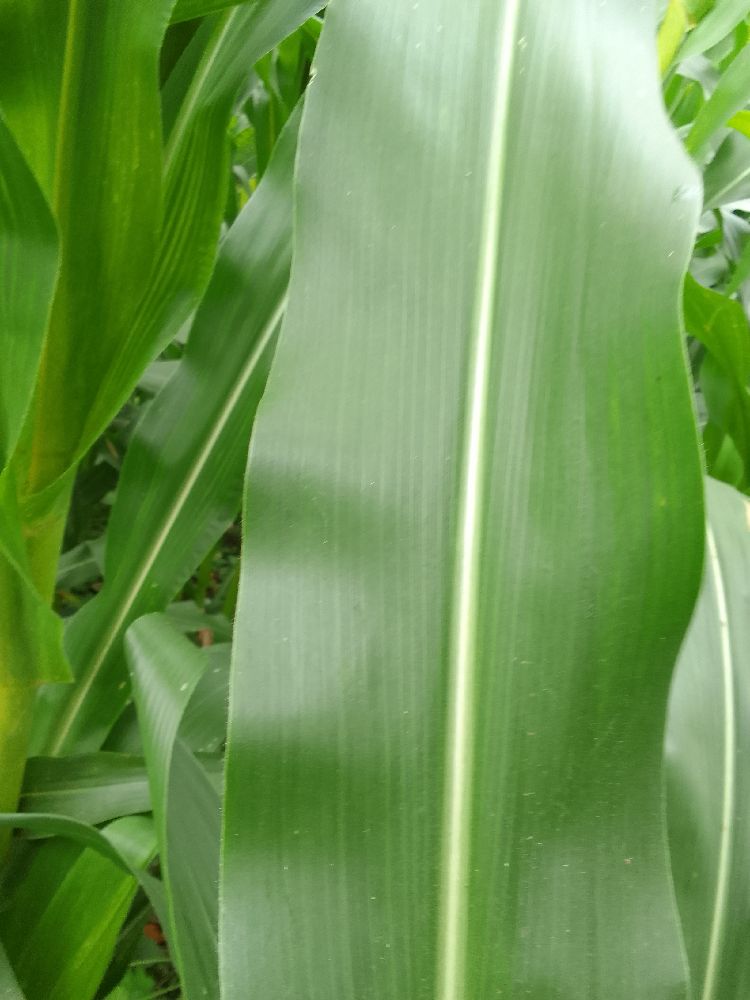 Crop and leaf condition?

maize, healthy
